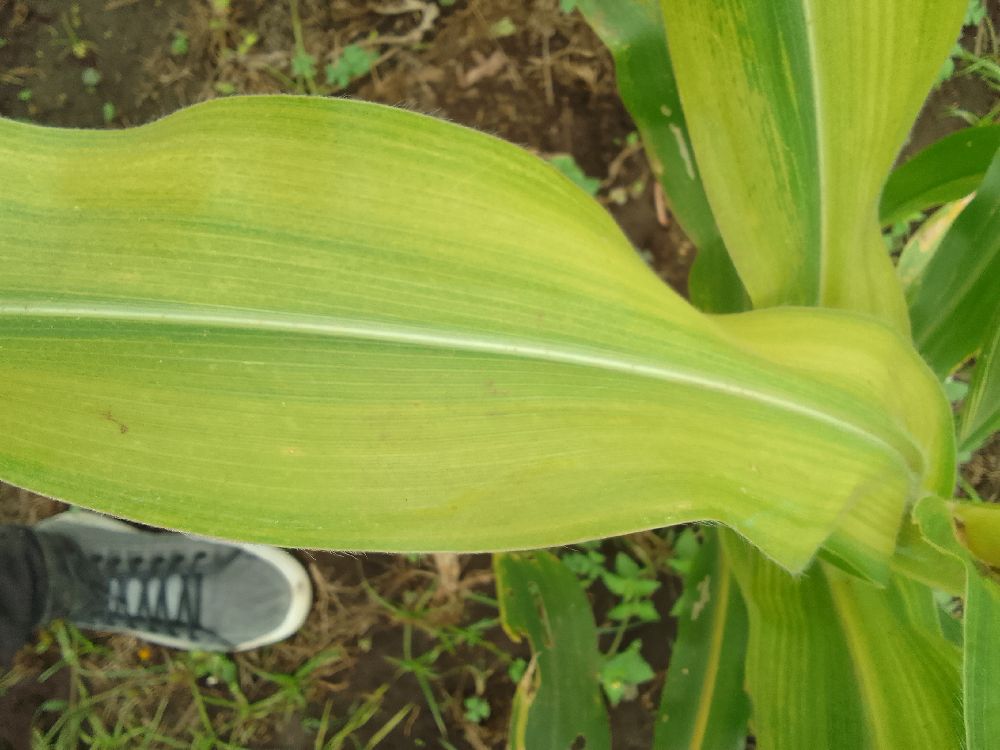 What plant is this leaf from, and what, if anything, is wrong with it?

maize, maize lethal necrosis
